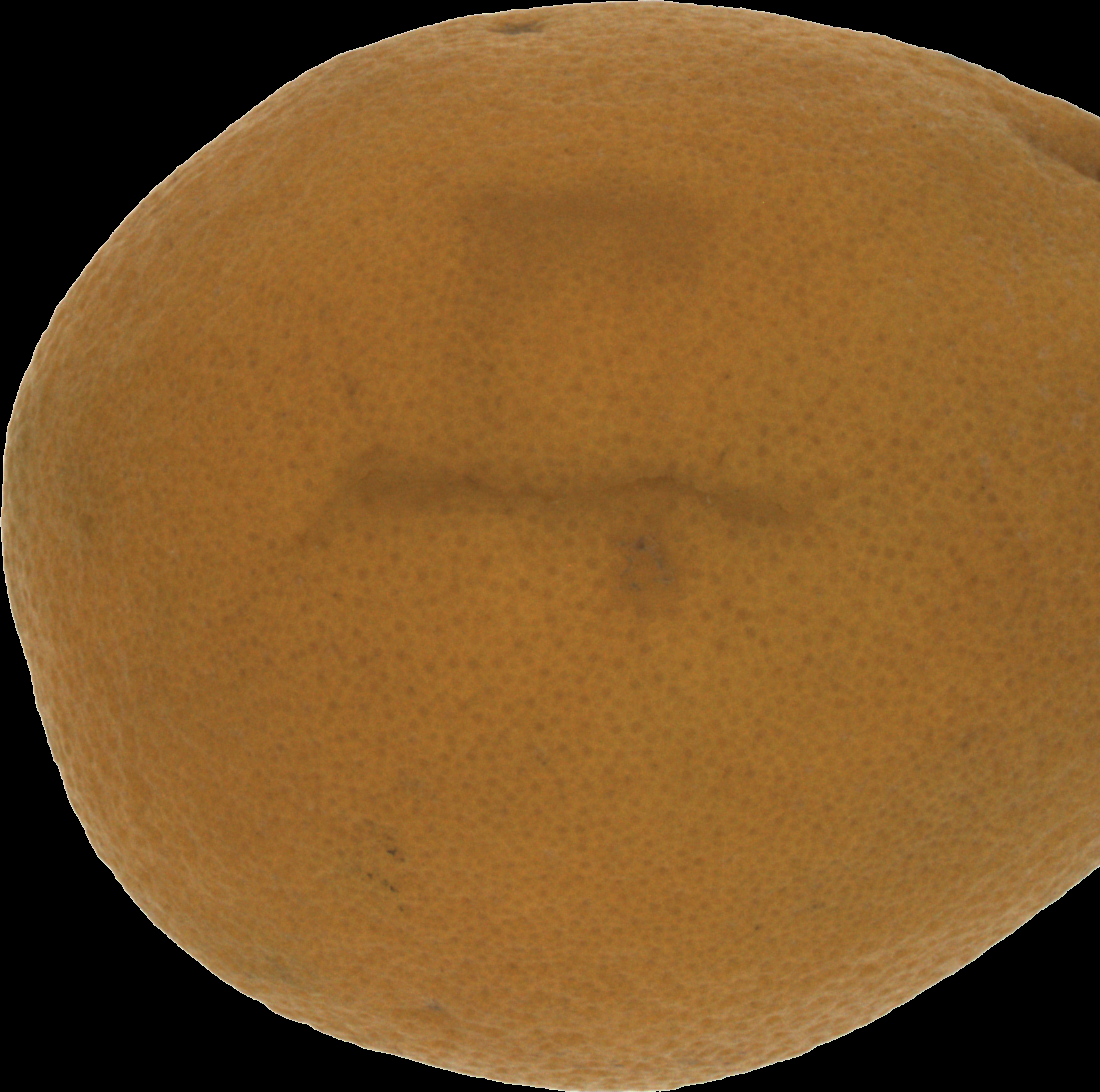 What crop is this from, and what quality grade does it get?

orange, bad
